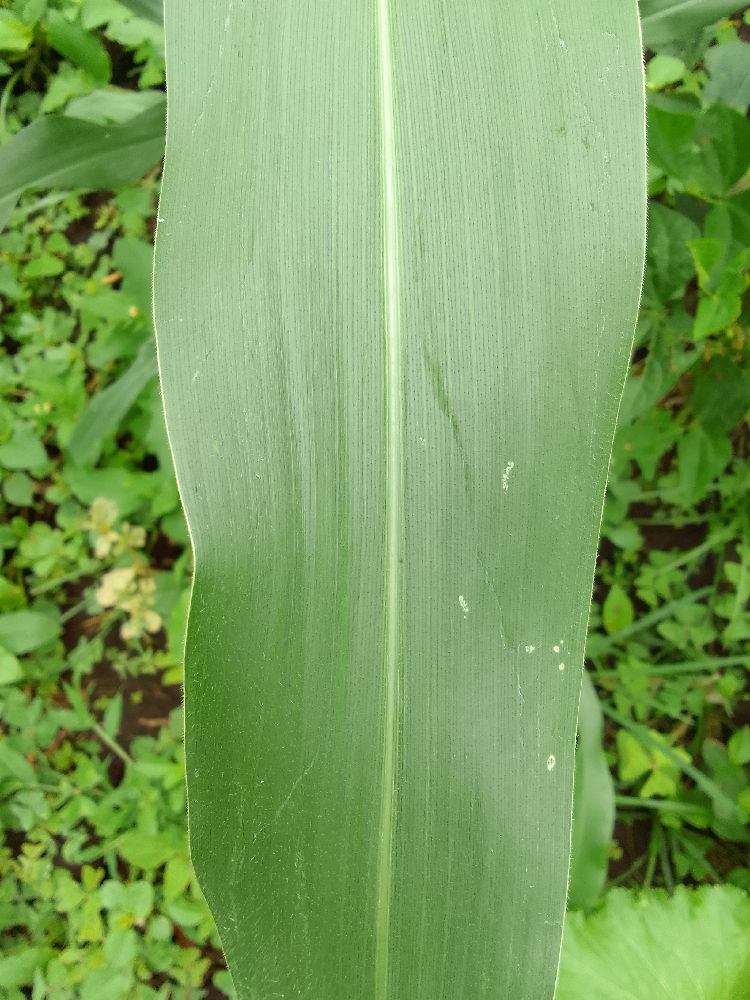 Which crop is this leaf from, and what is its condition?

maize, healthy
